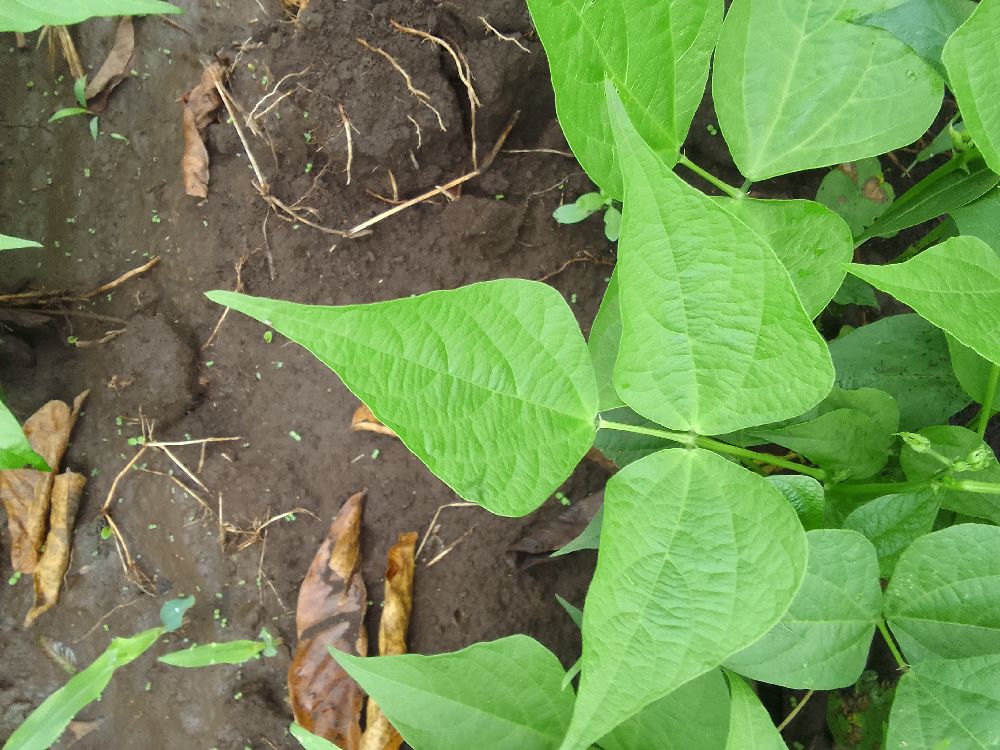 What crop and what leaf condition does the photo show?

common bean, healthy
